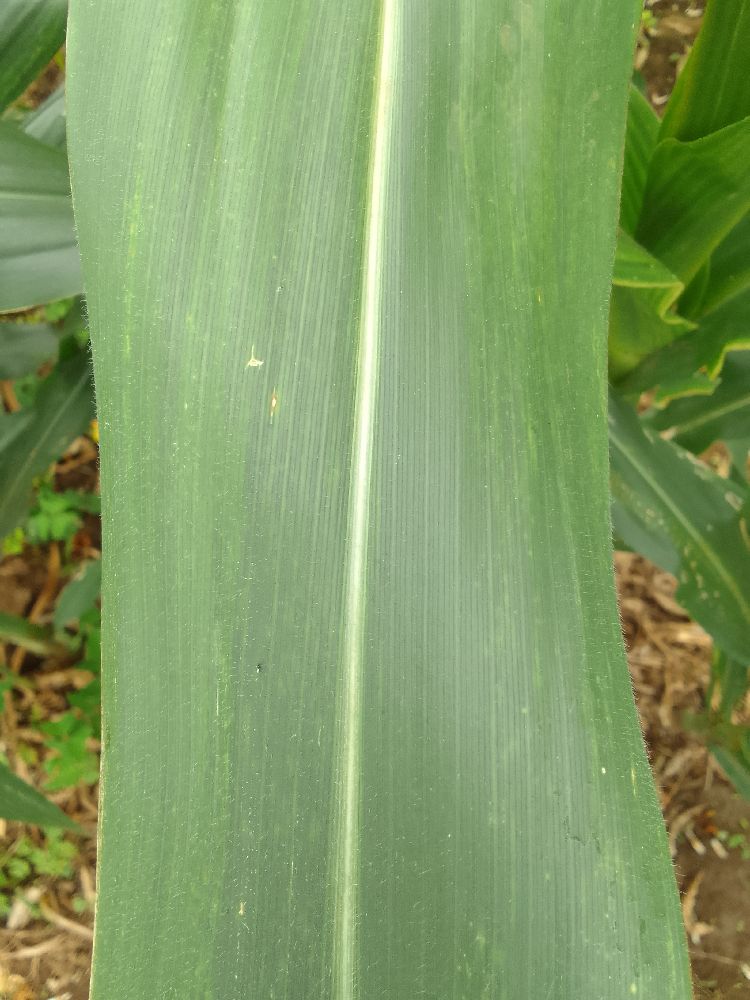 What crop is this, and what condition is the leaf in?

maize, healthy
